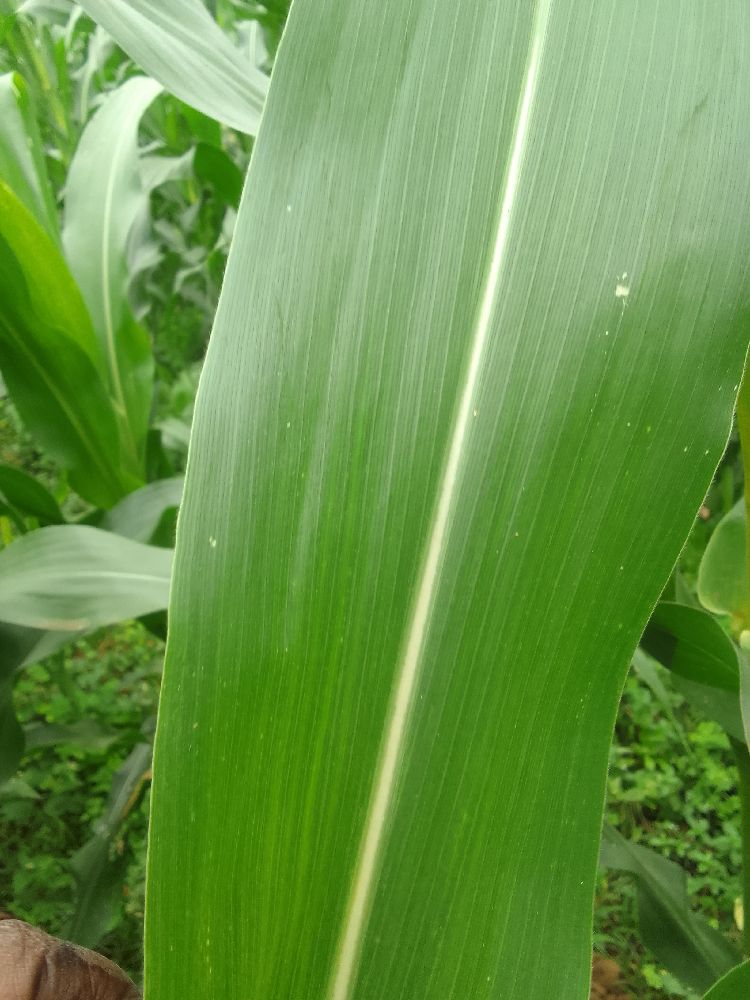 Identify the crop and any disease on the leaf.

maize, healthy
